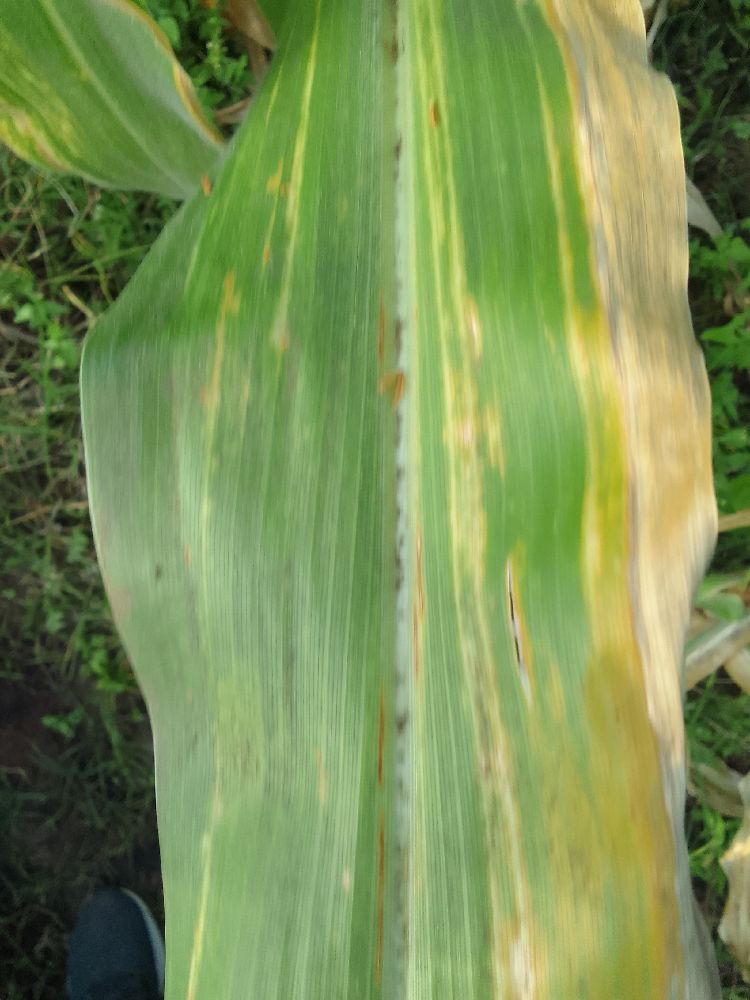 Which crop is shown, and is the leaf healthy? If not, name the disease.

maize, maize lethal necrosis
